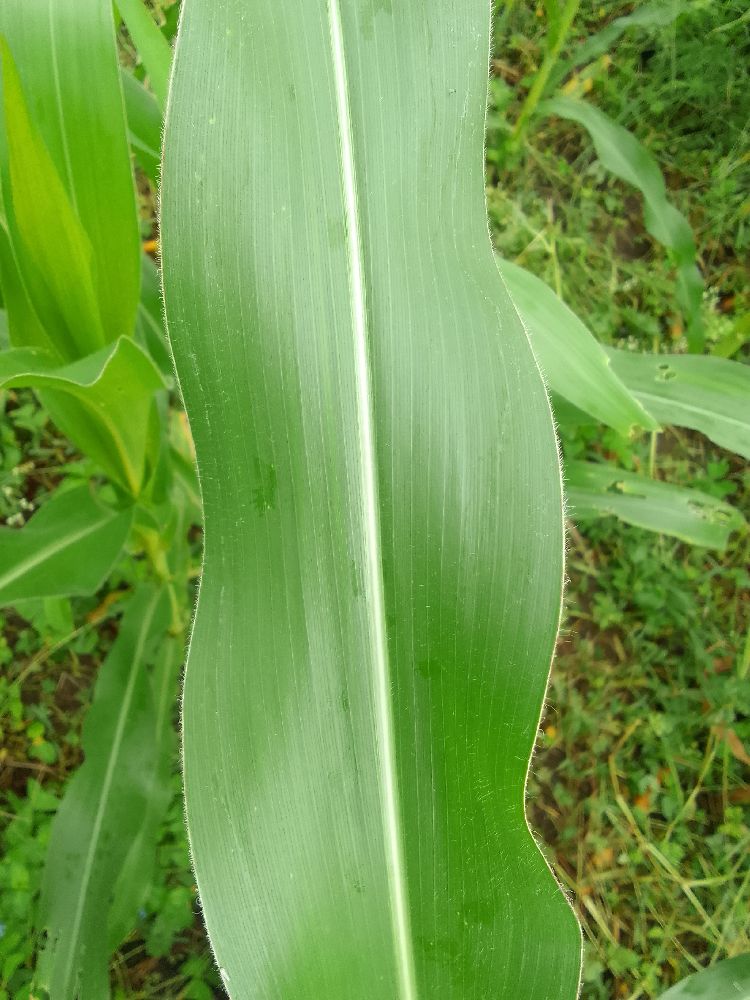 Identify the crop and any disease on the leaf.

maize, healthy
